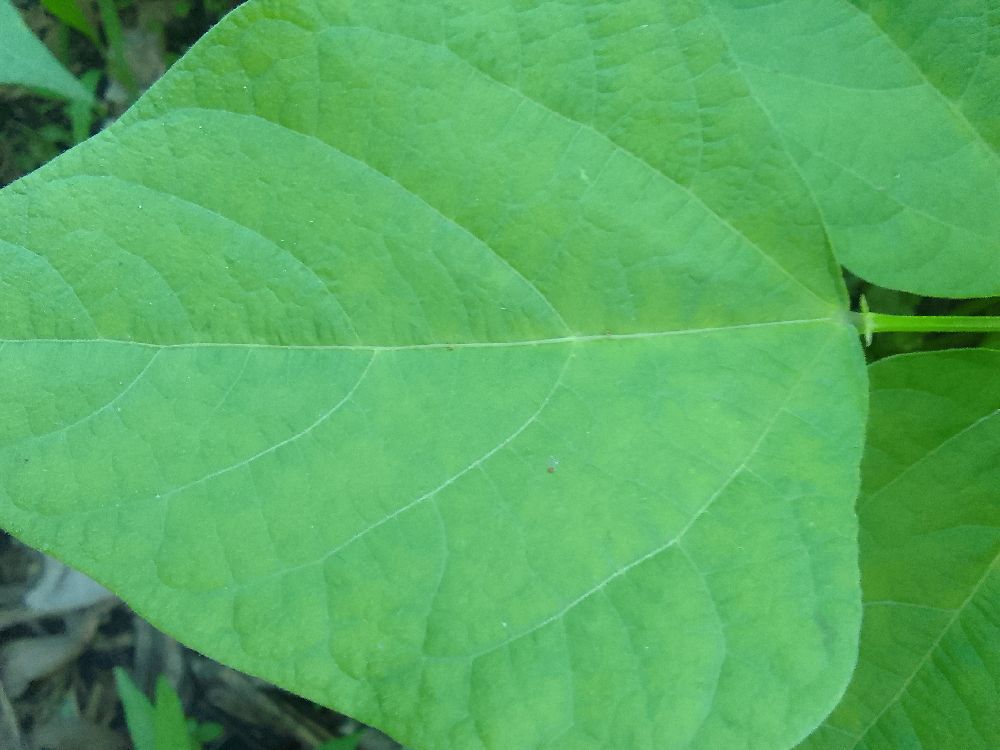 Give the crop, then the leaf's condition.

common bean, healthy
